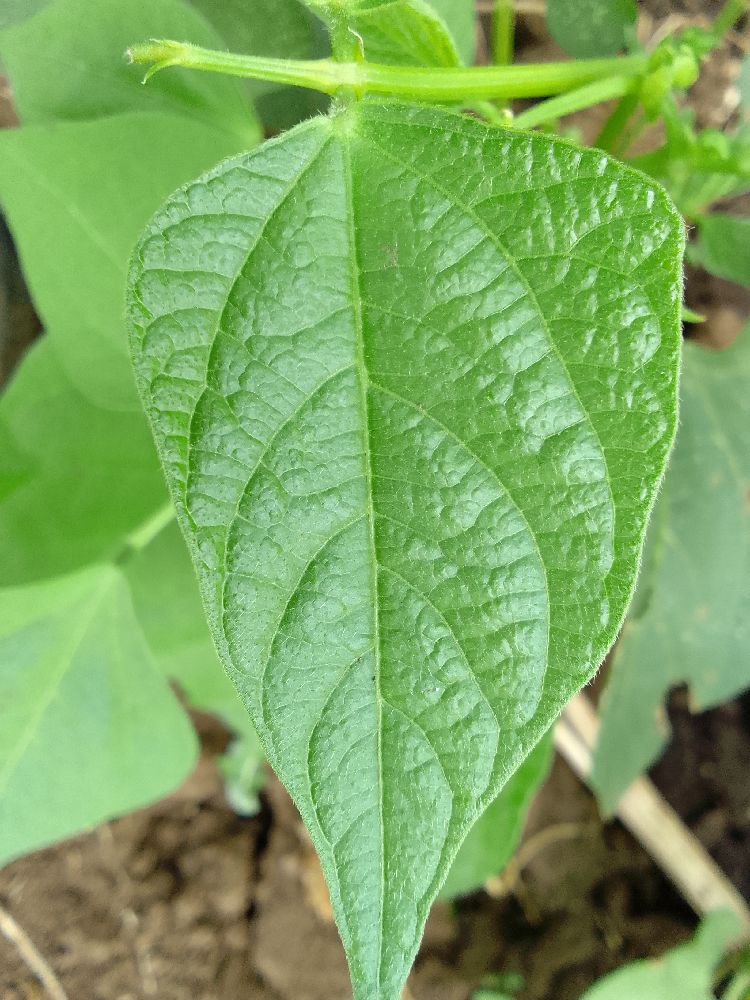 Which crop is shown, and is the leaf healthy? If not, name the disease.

common bean, healthy
